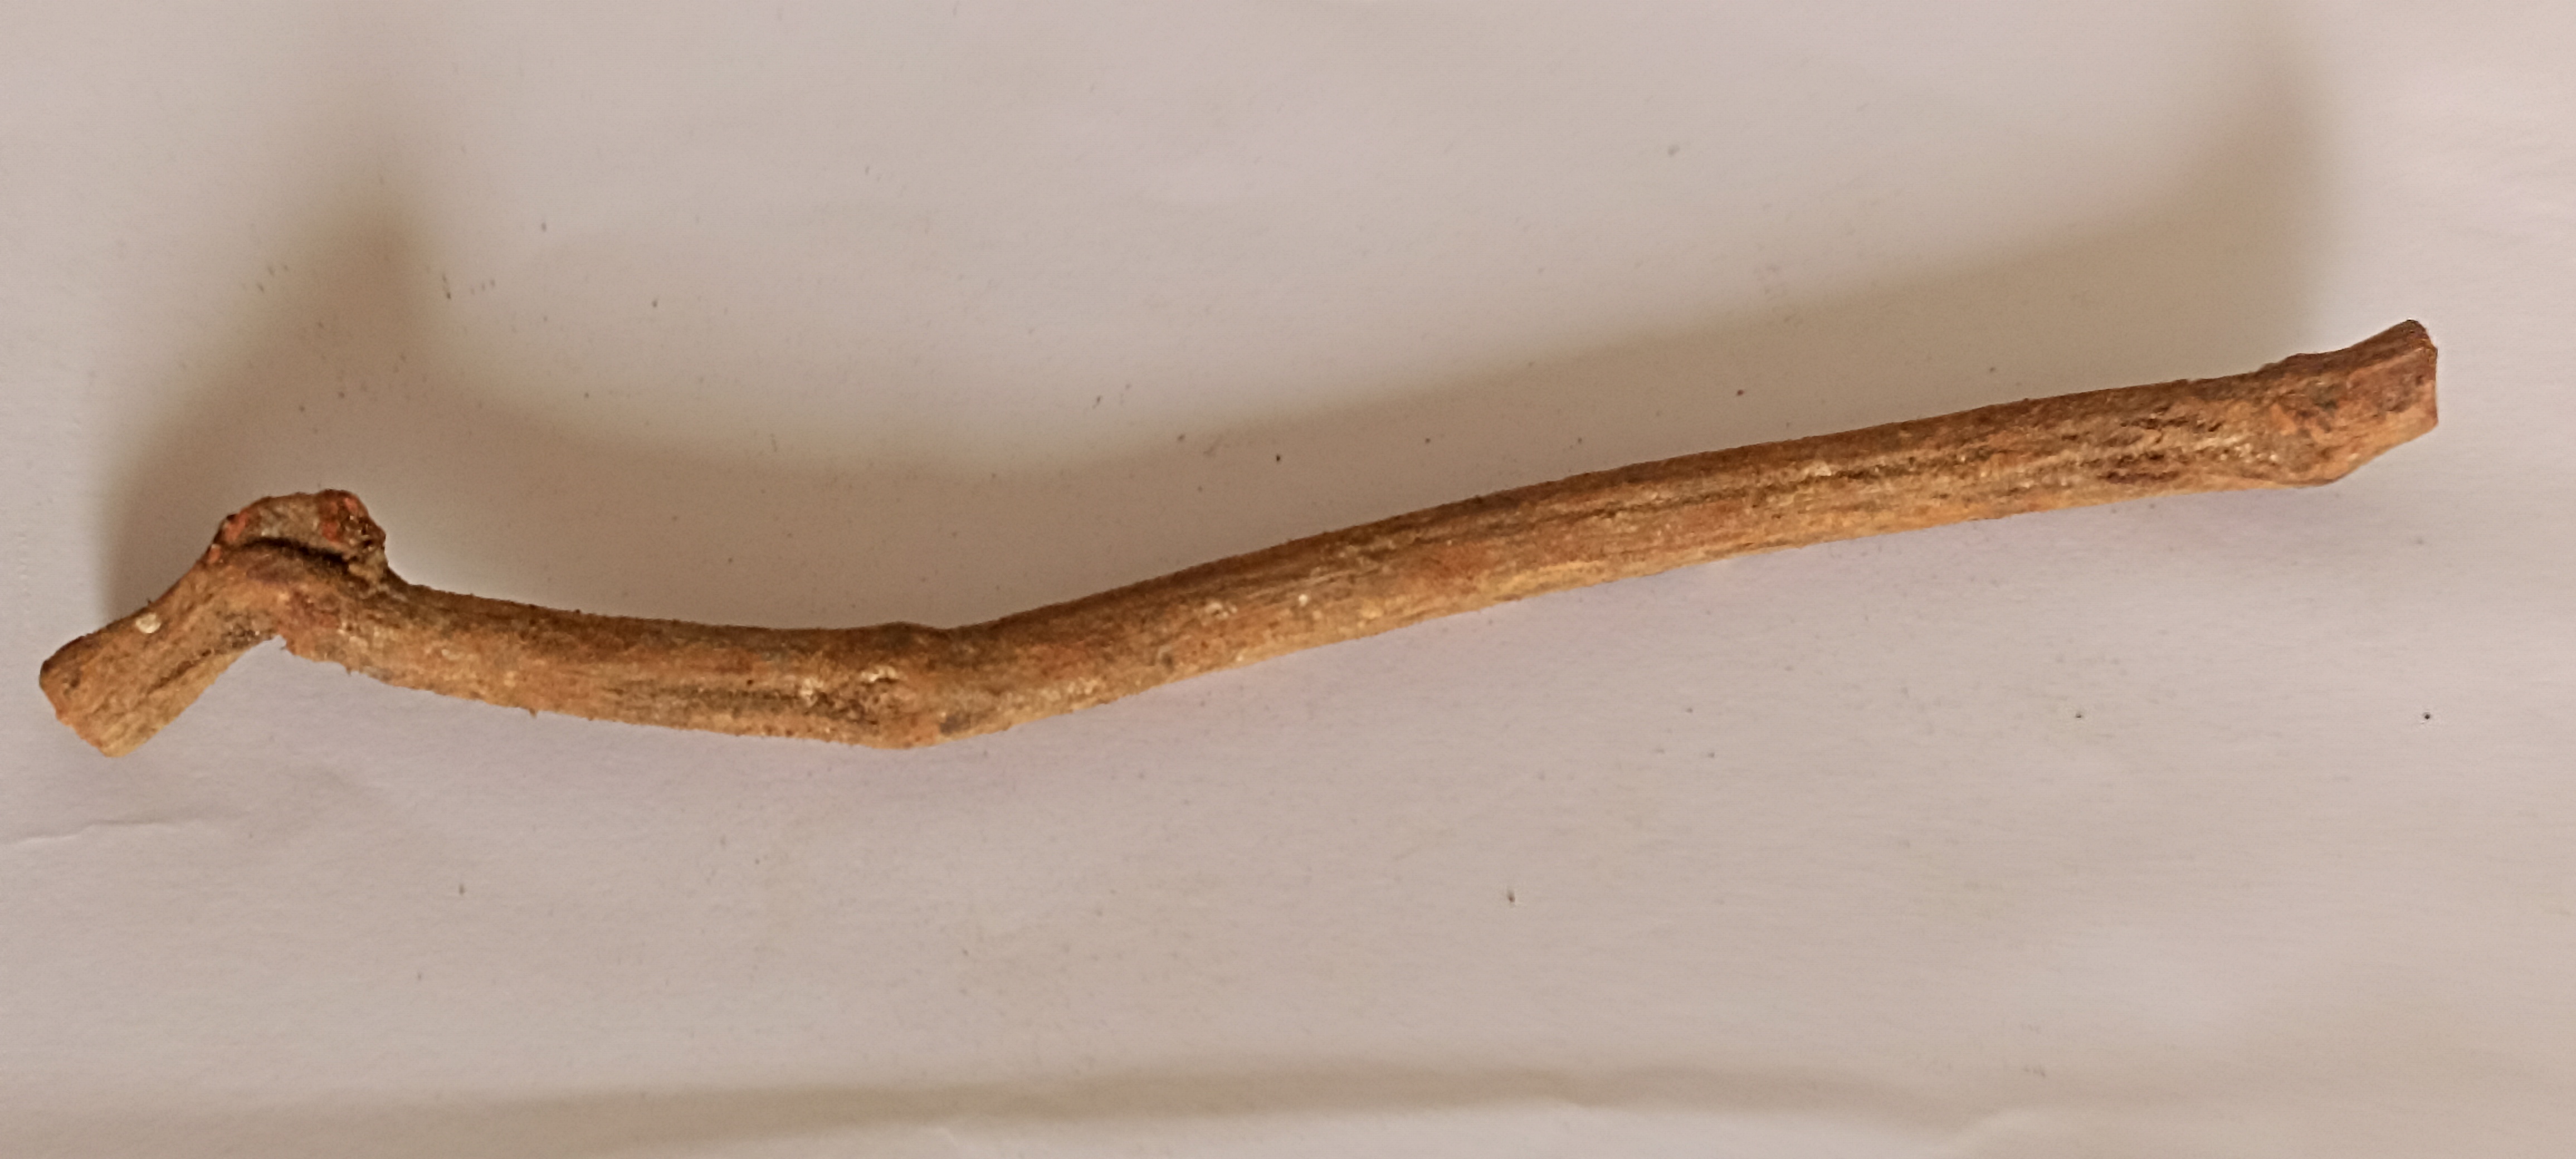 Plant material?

manjistha
